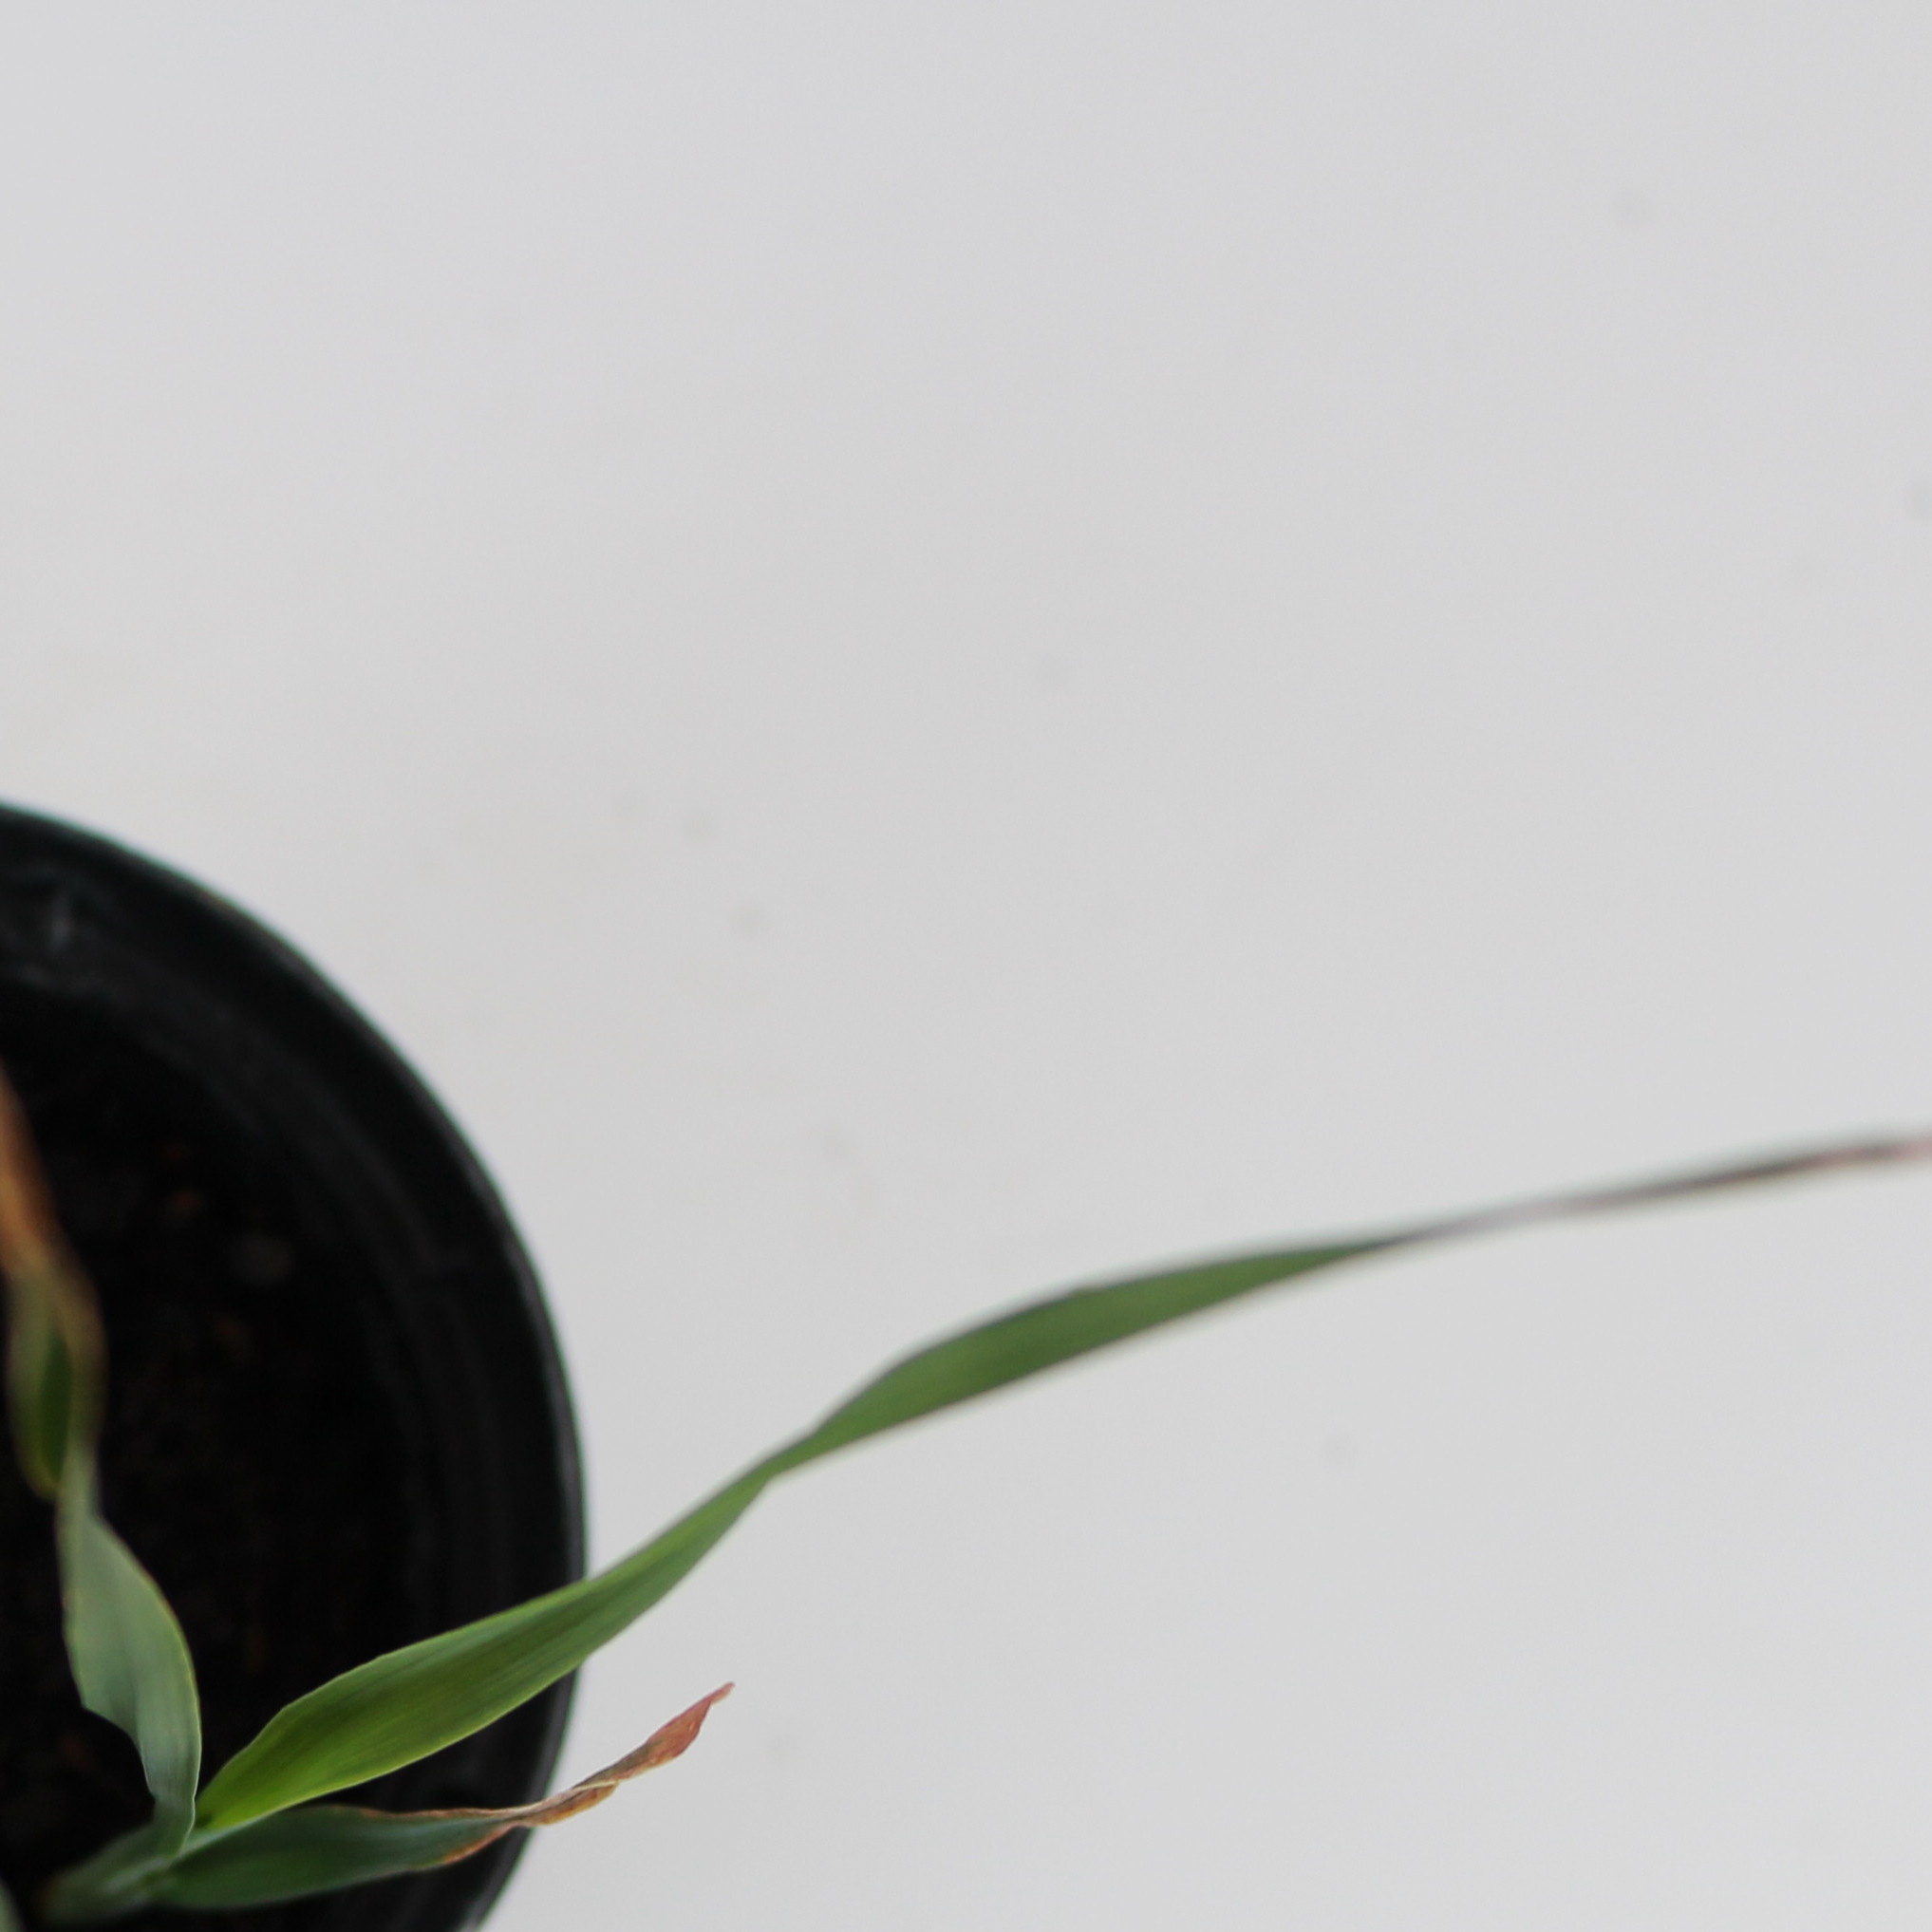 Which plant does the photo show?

Avena sterilis
